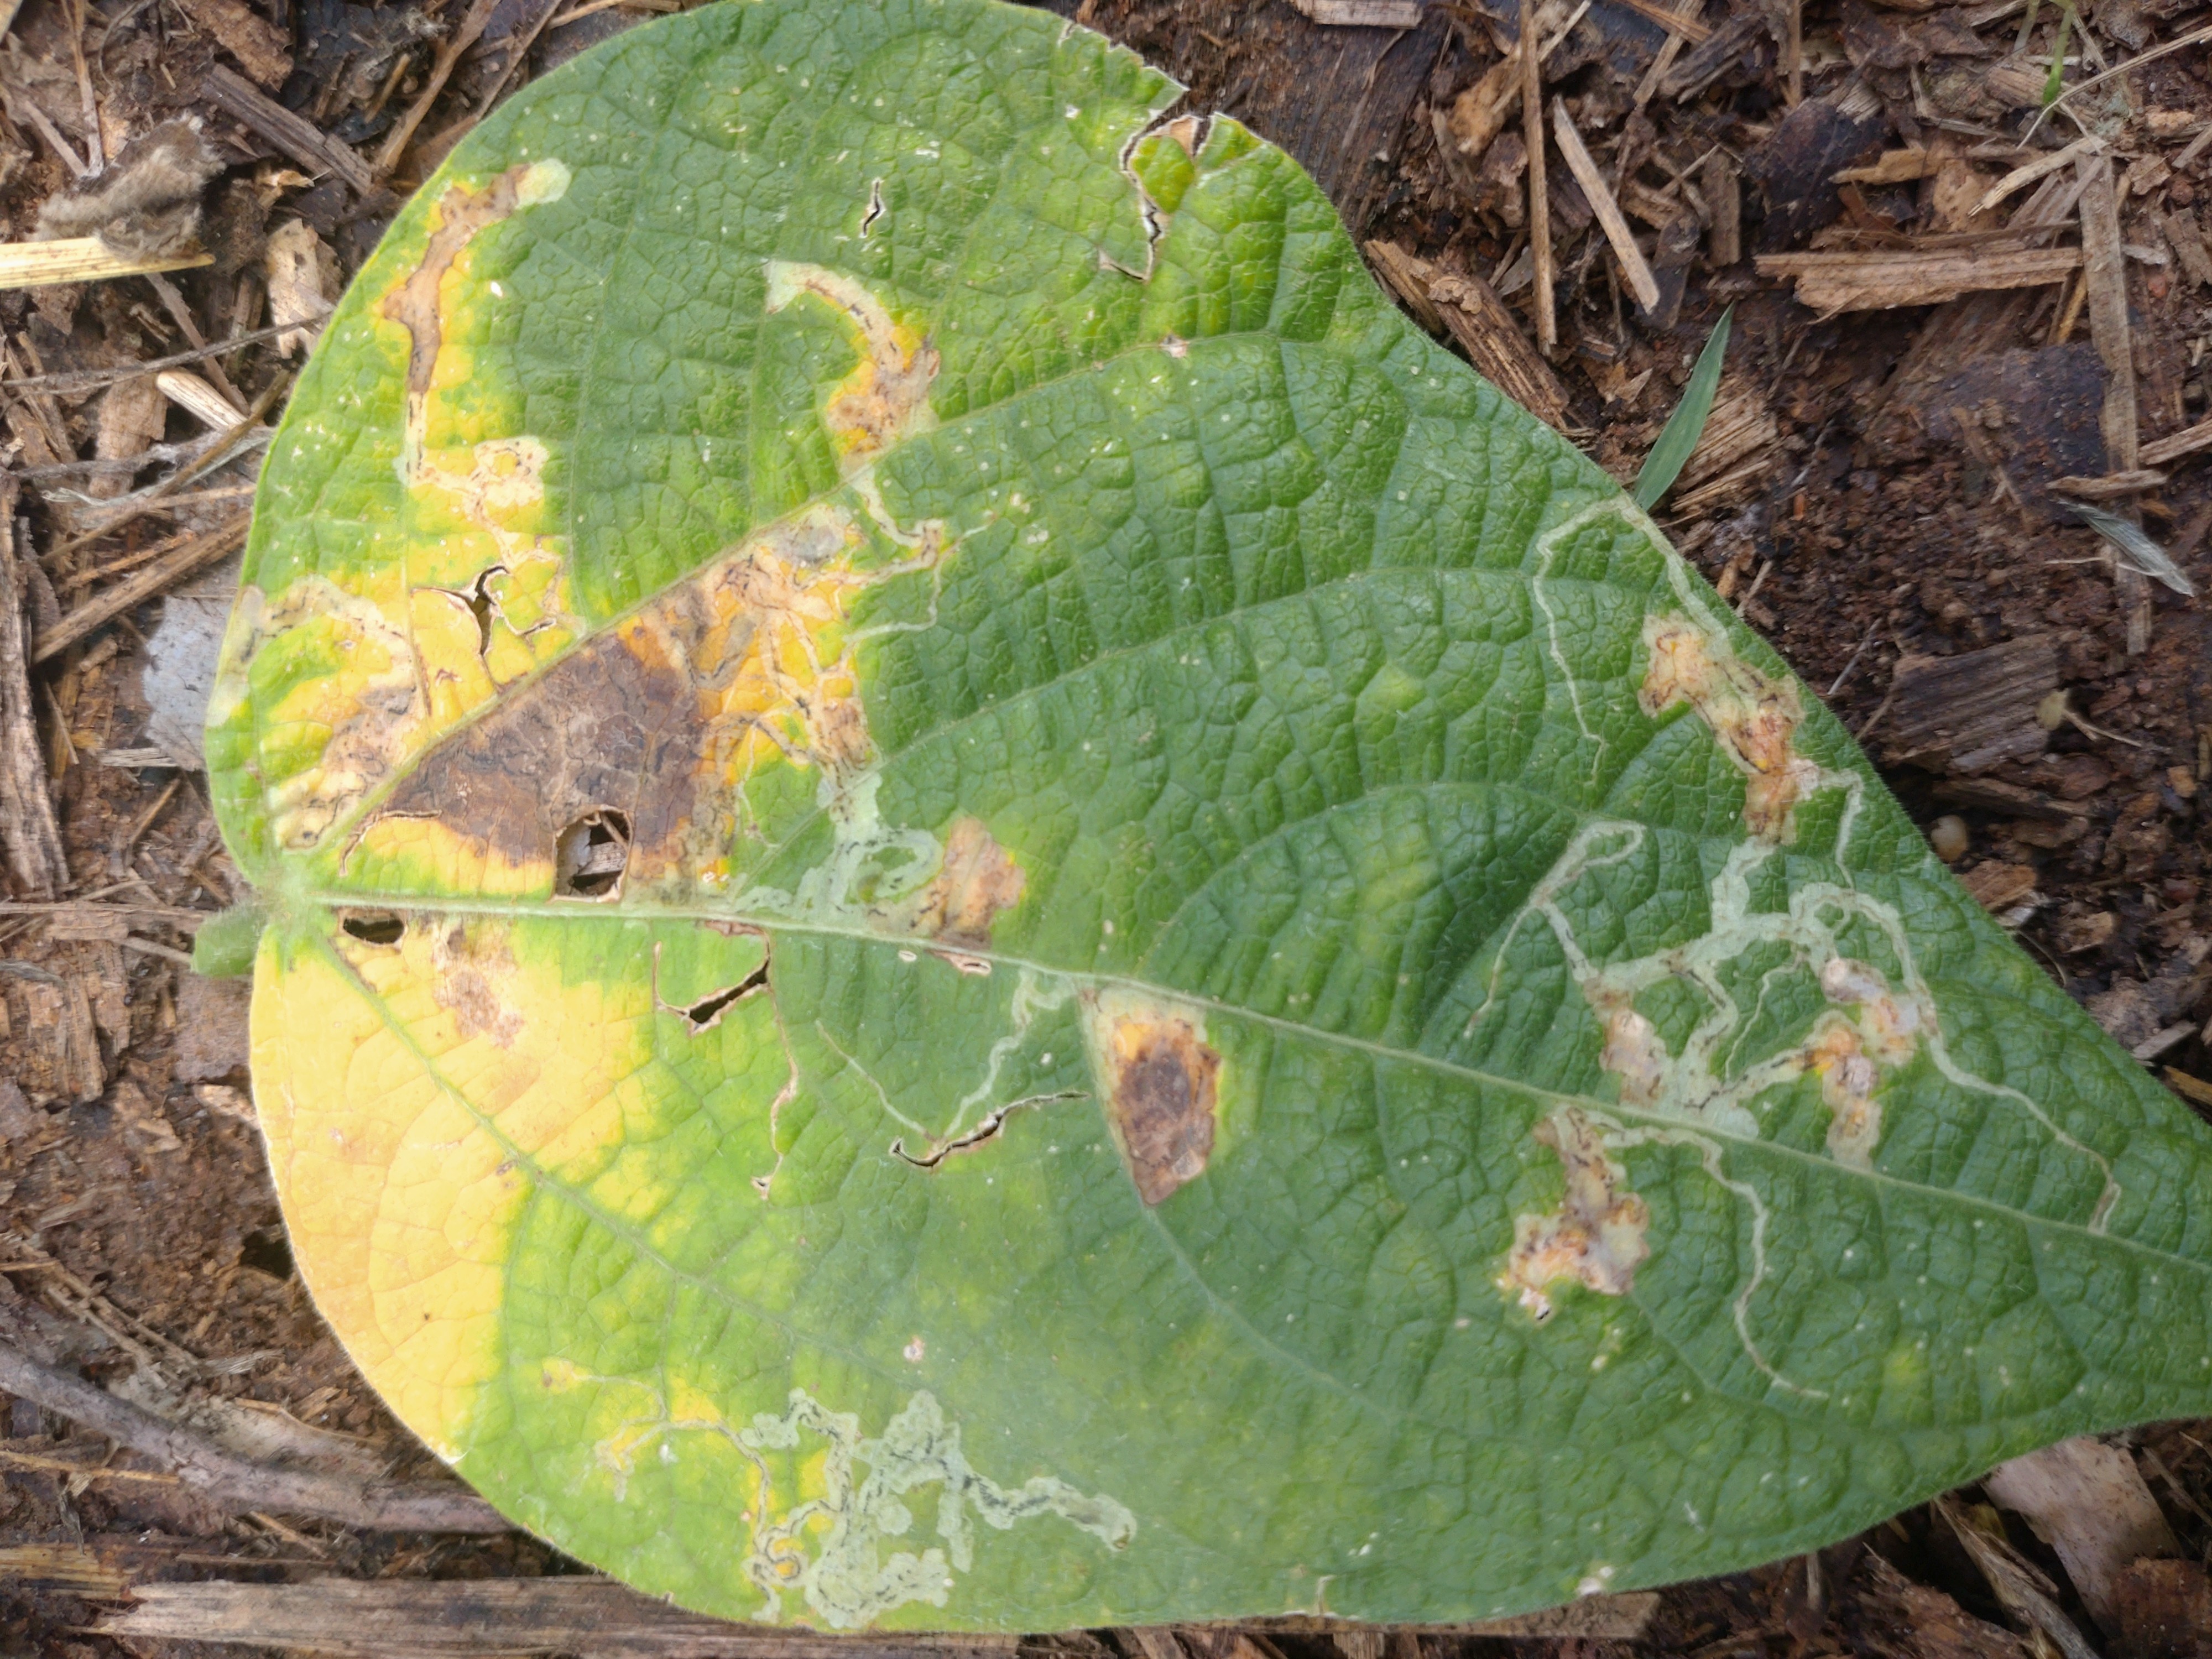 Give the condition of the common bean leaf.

anthracnose
